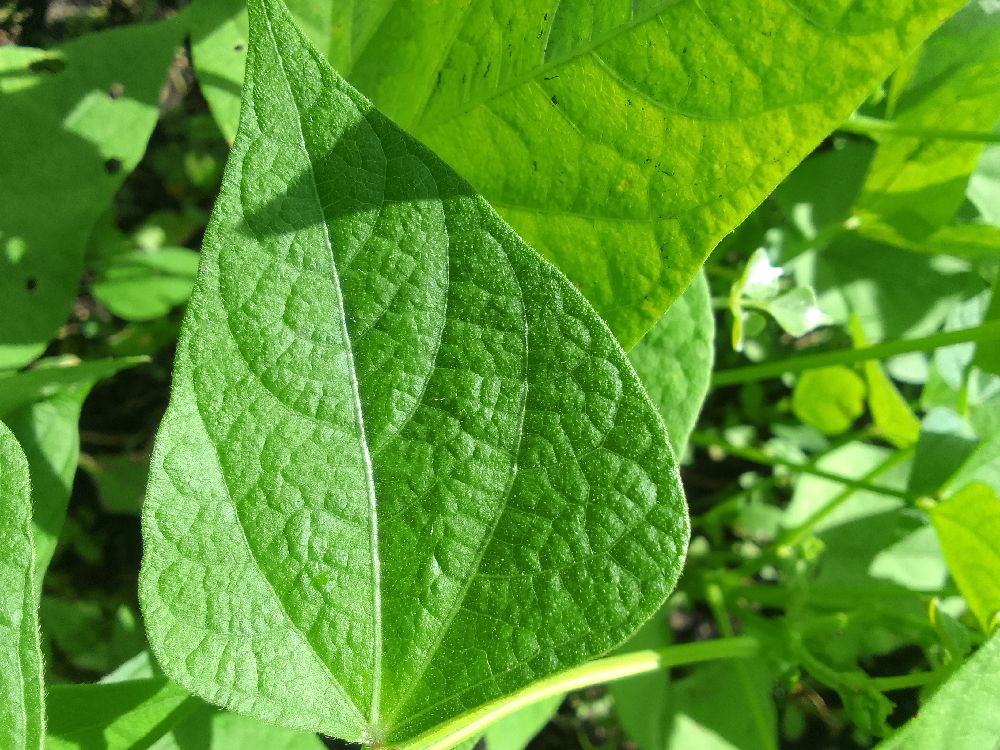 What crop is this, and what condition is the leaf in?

common bean, healthy
